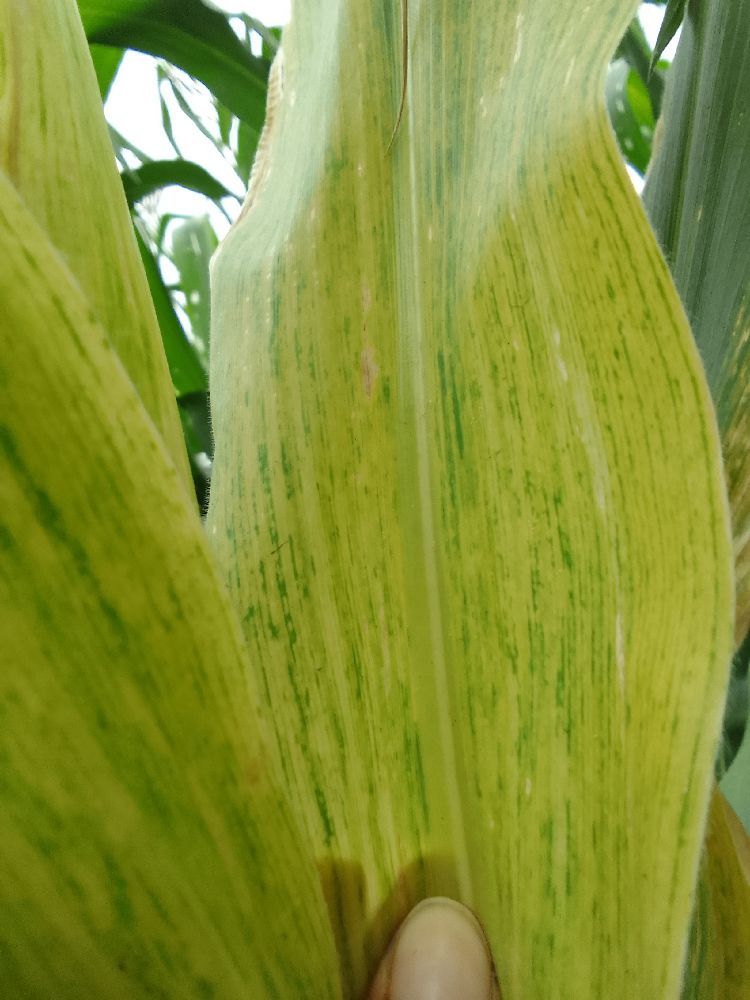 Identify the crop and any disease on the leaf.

maize, maize lethal necrosis
